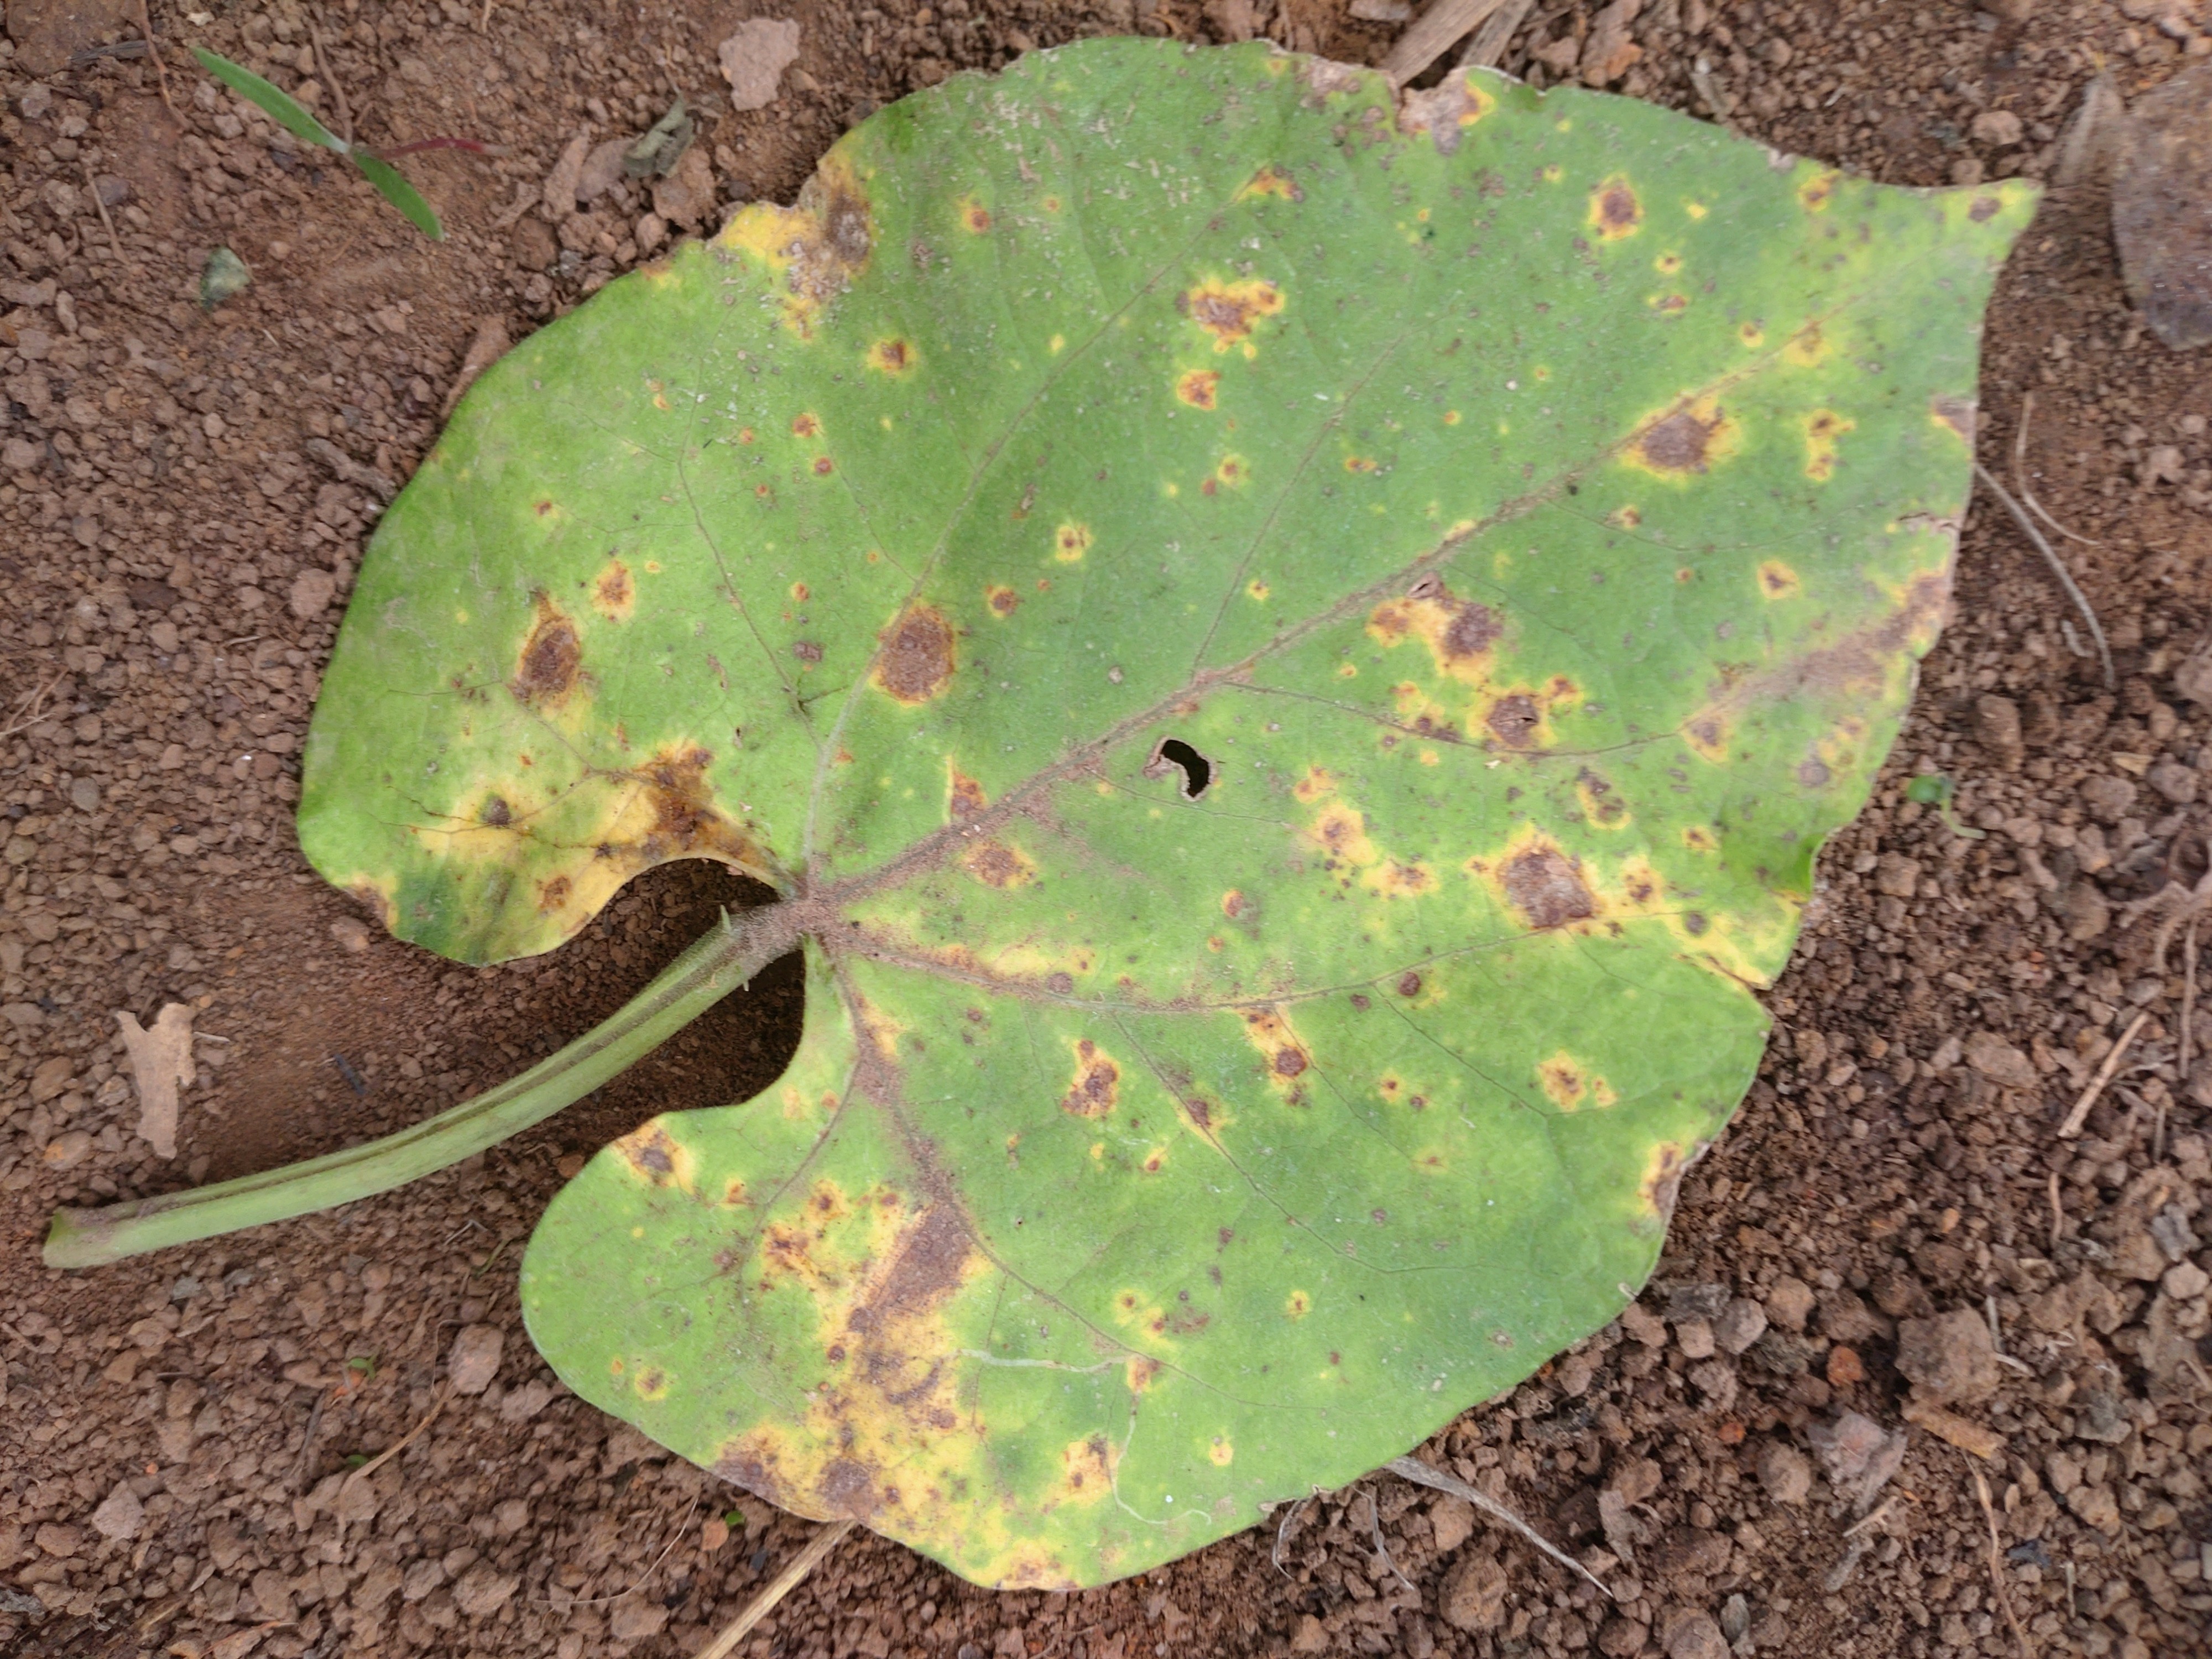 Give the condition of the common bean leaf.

rust
